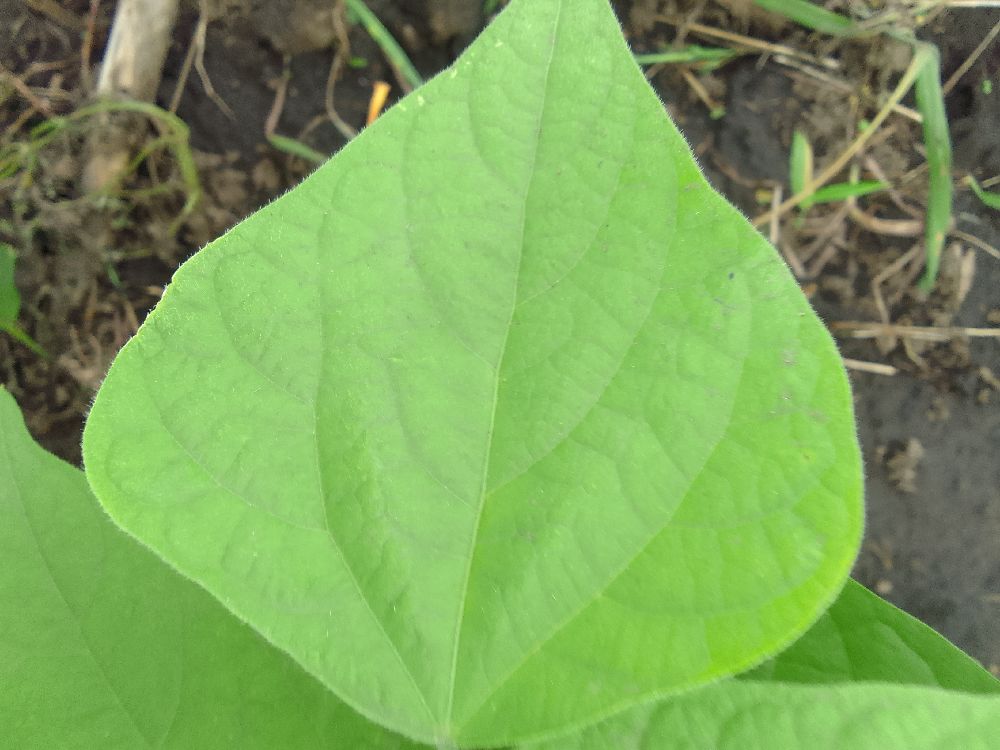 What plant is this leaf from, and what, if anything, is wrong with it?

common bean, healthy
